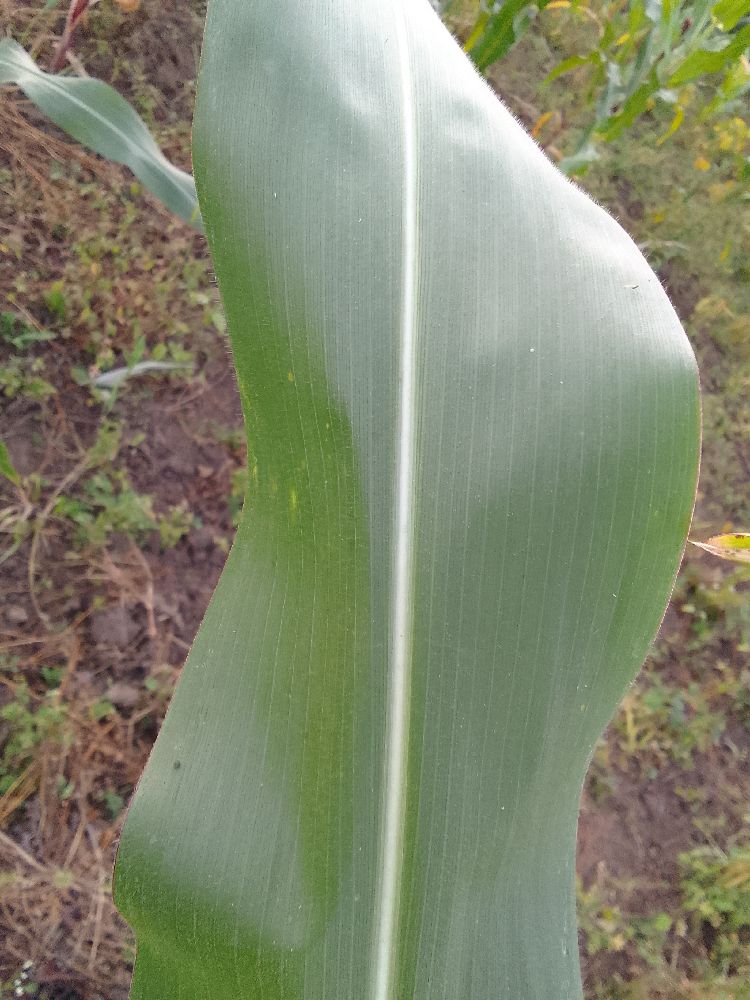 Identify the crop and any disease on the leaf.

maize, healthy
